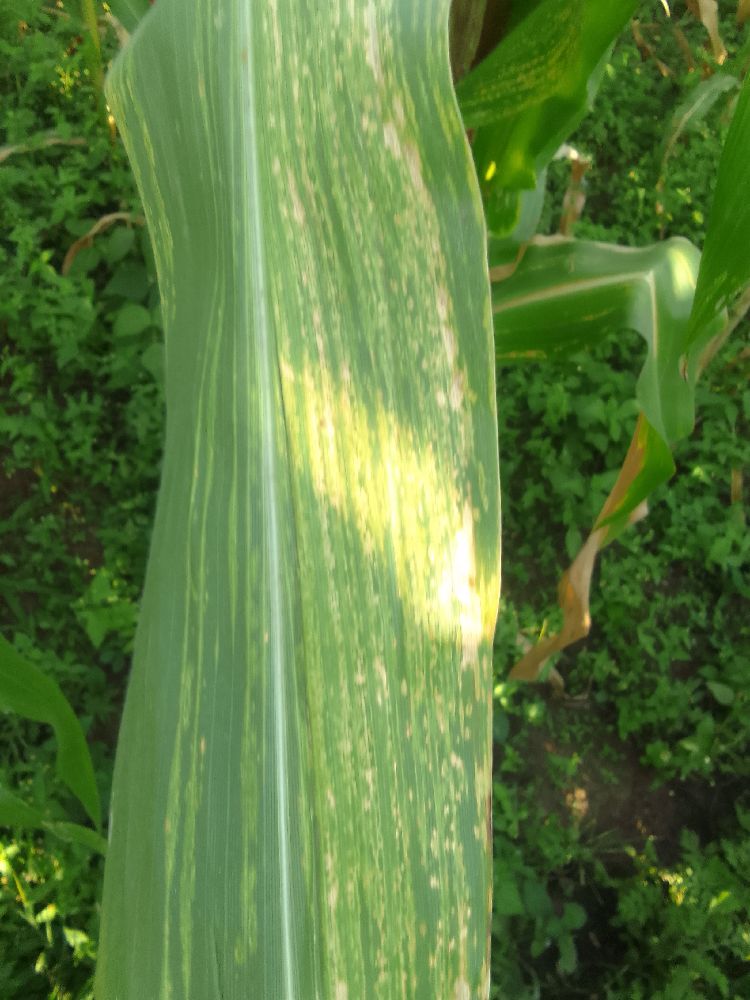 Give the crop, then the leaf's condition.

maize, maize lethal necrosis
